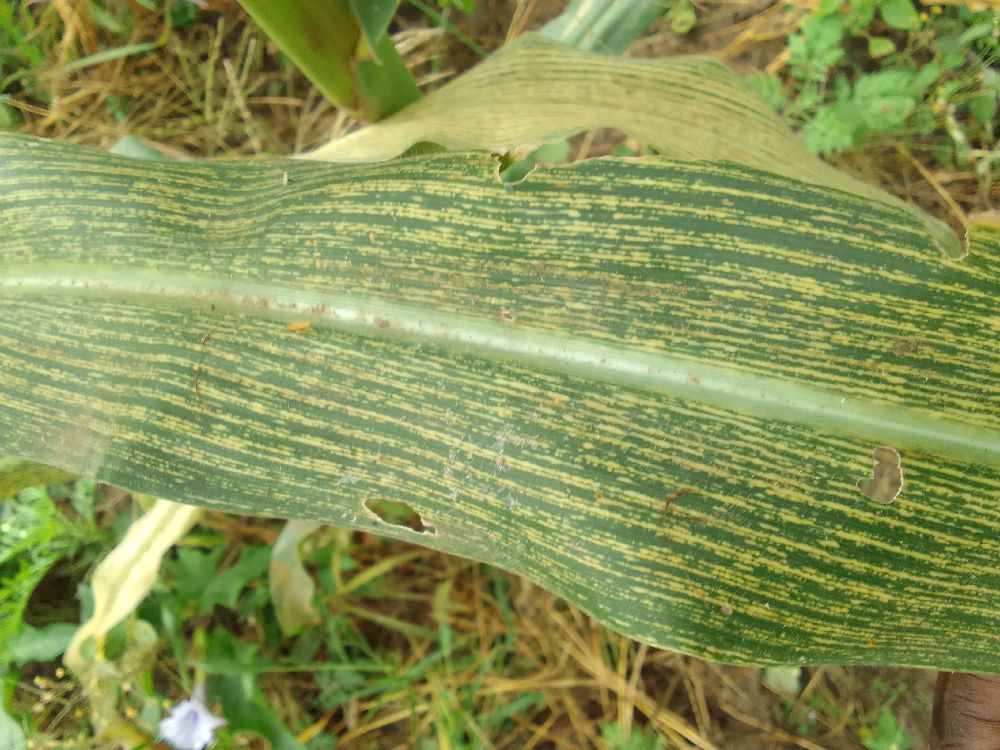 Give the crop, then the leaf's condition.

maize, maize streak virus
